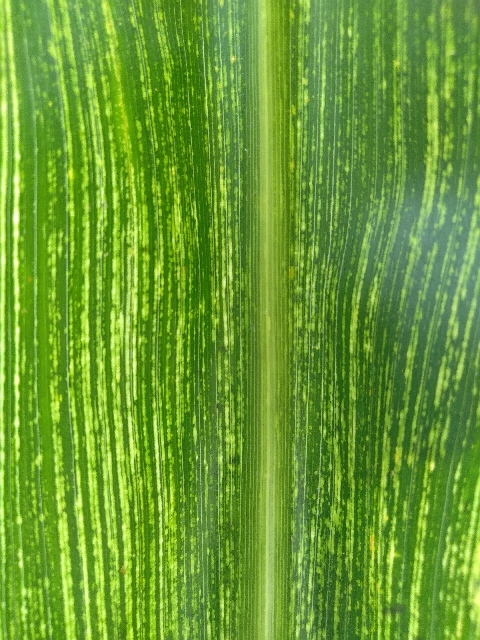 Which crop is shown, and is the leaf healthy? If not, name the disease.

maize, maize streak virus
